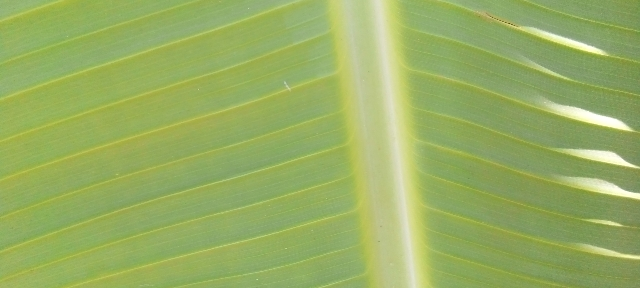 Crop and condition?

banana, healthy
